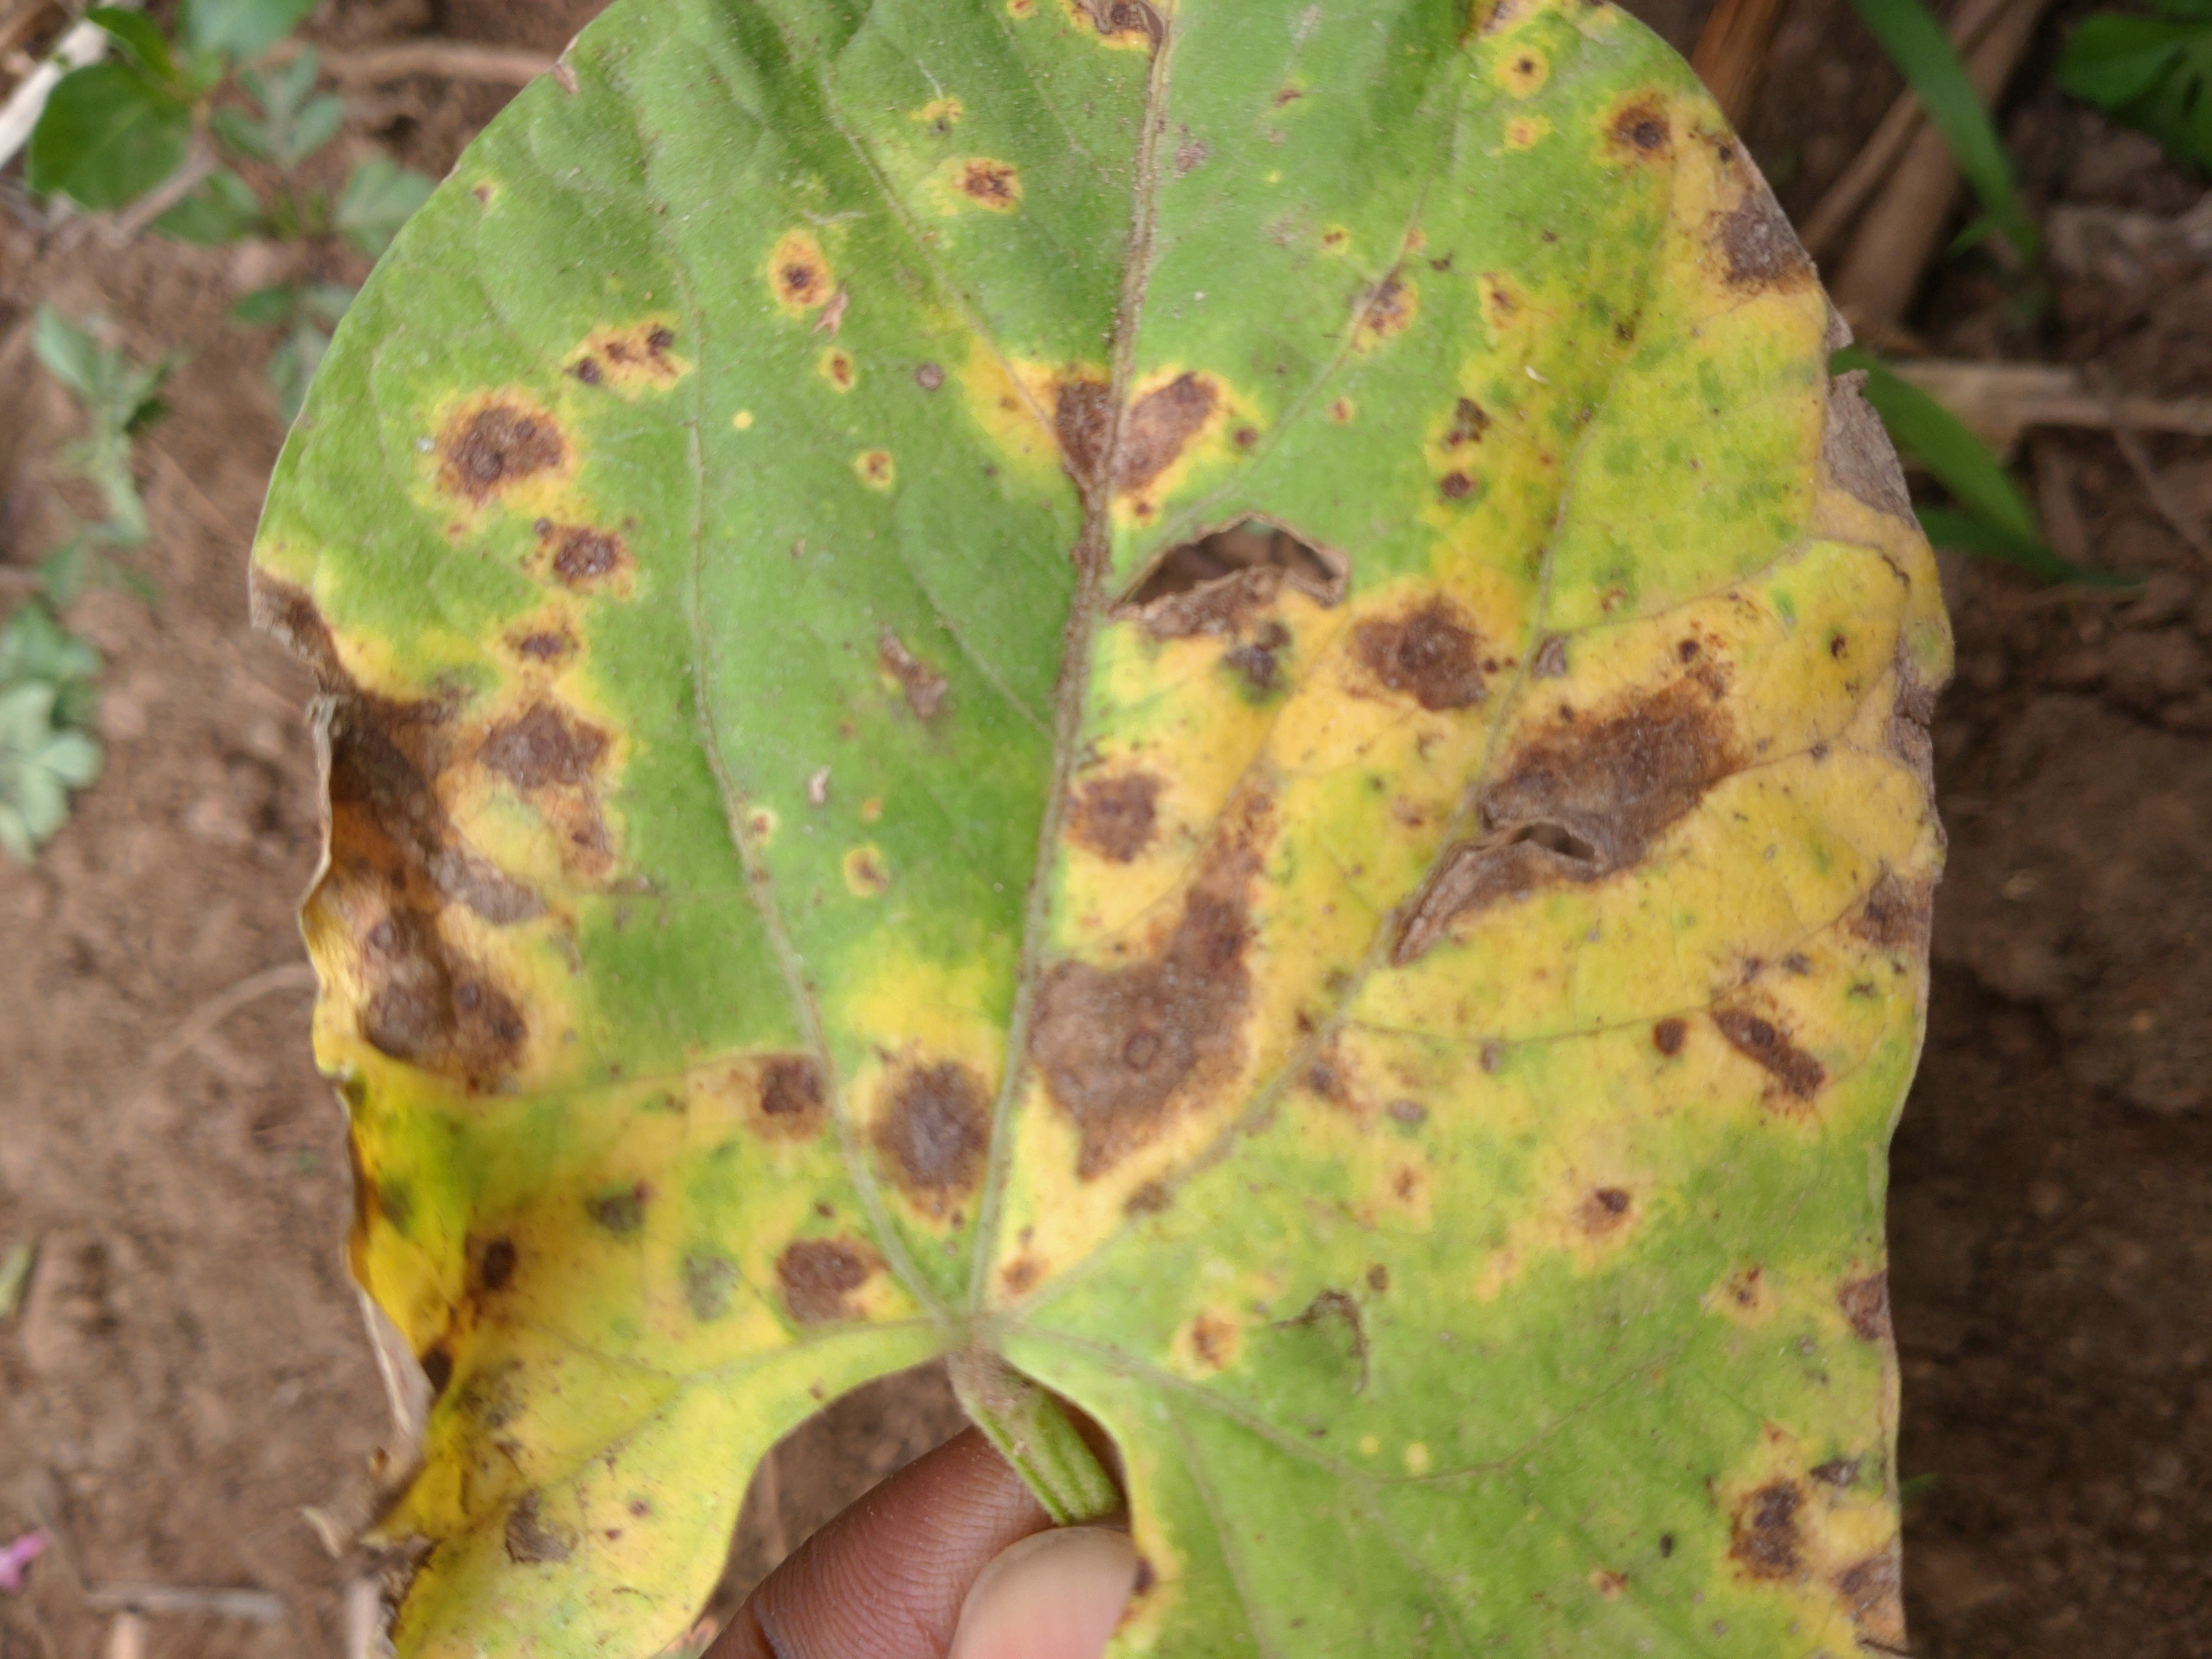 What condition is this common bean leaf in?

rust
